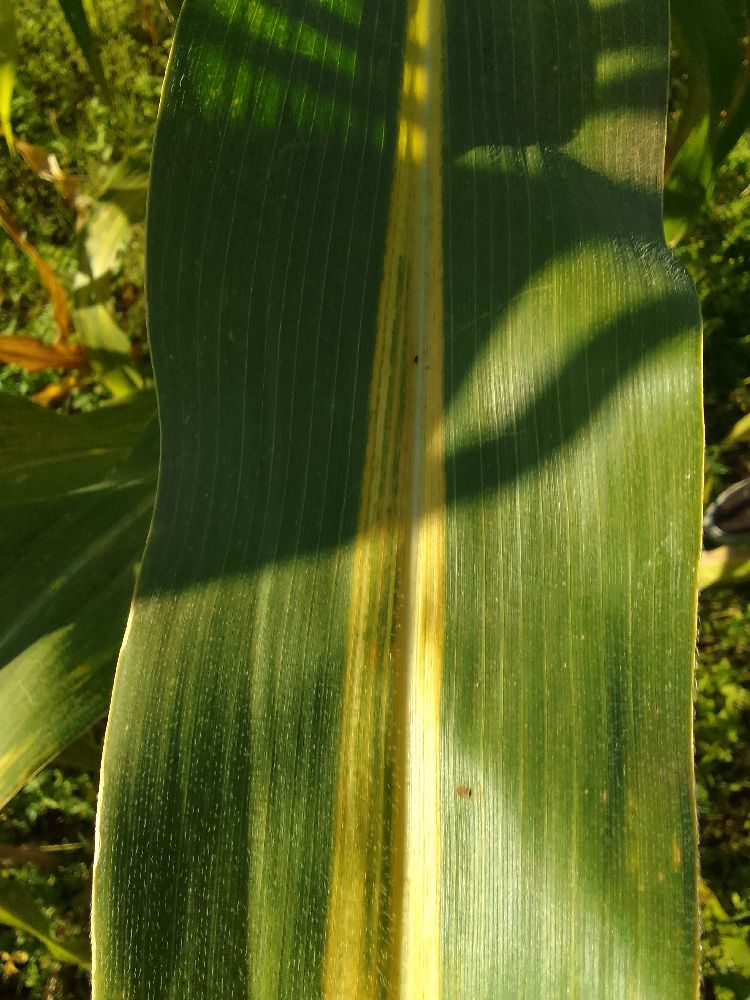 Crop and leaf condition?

maize, maize lethal necrosis
